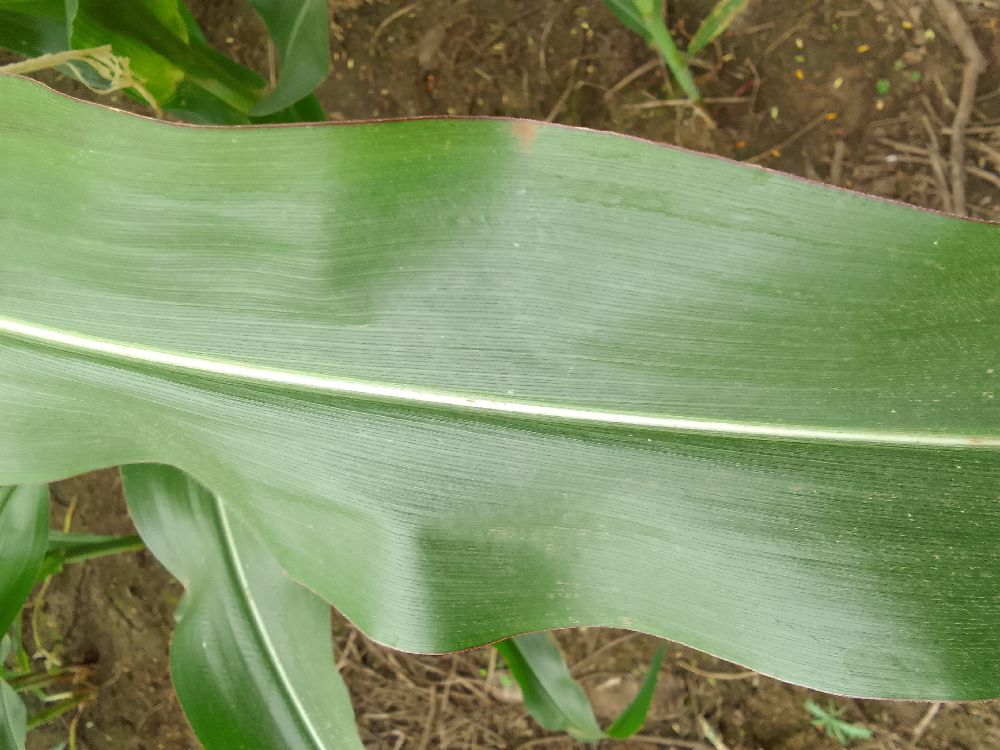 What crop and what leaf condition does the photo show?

maize, healthy
